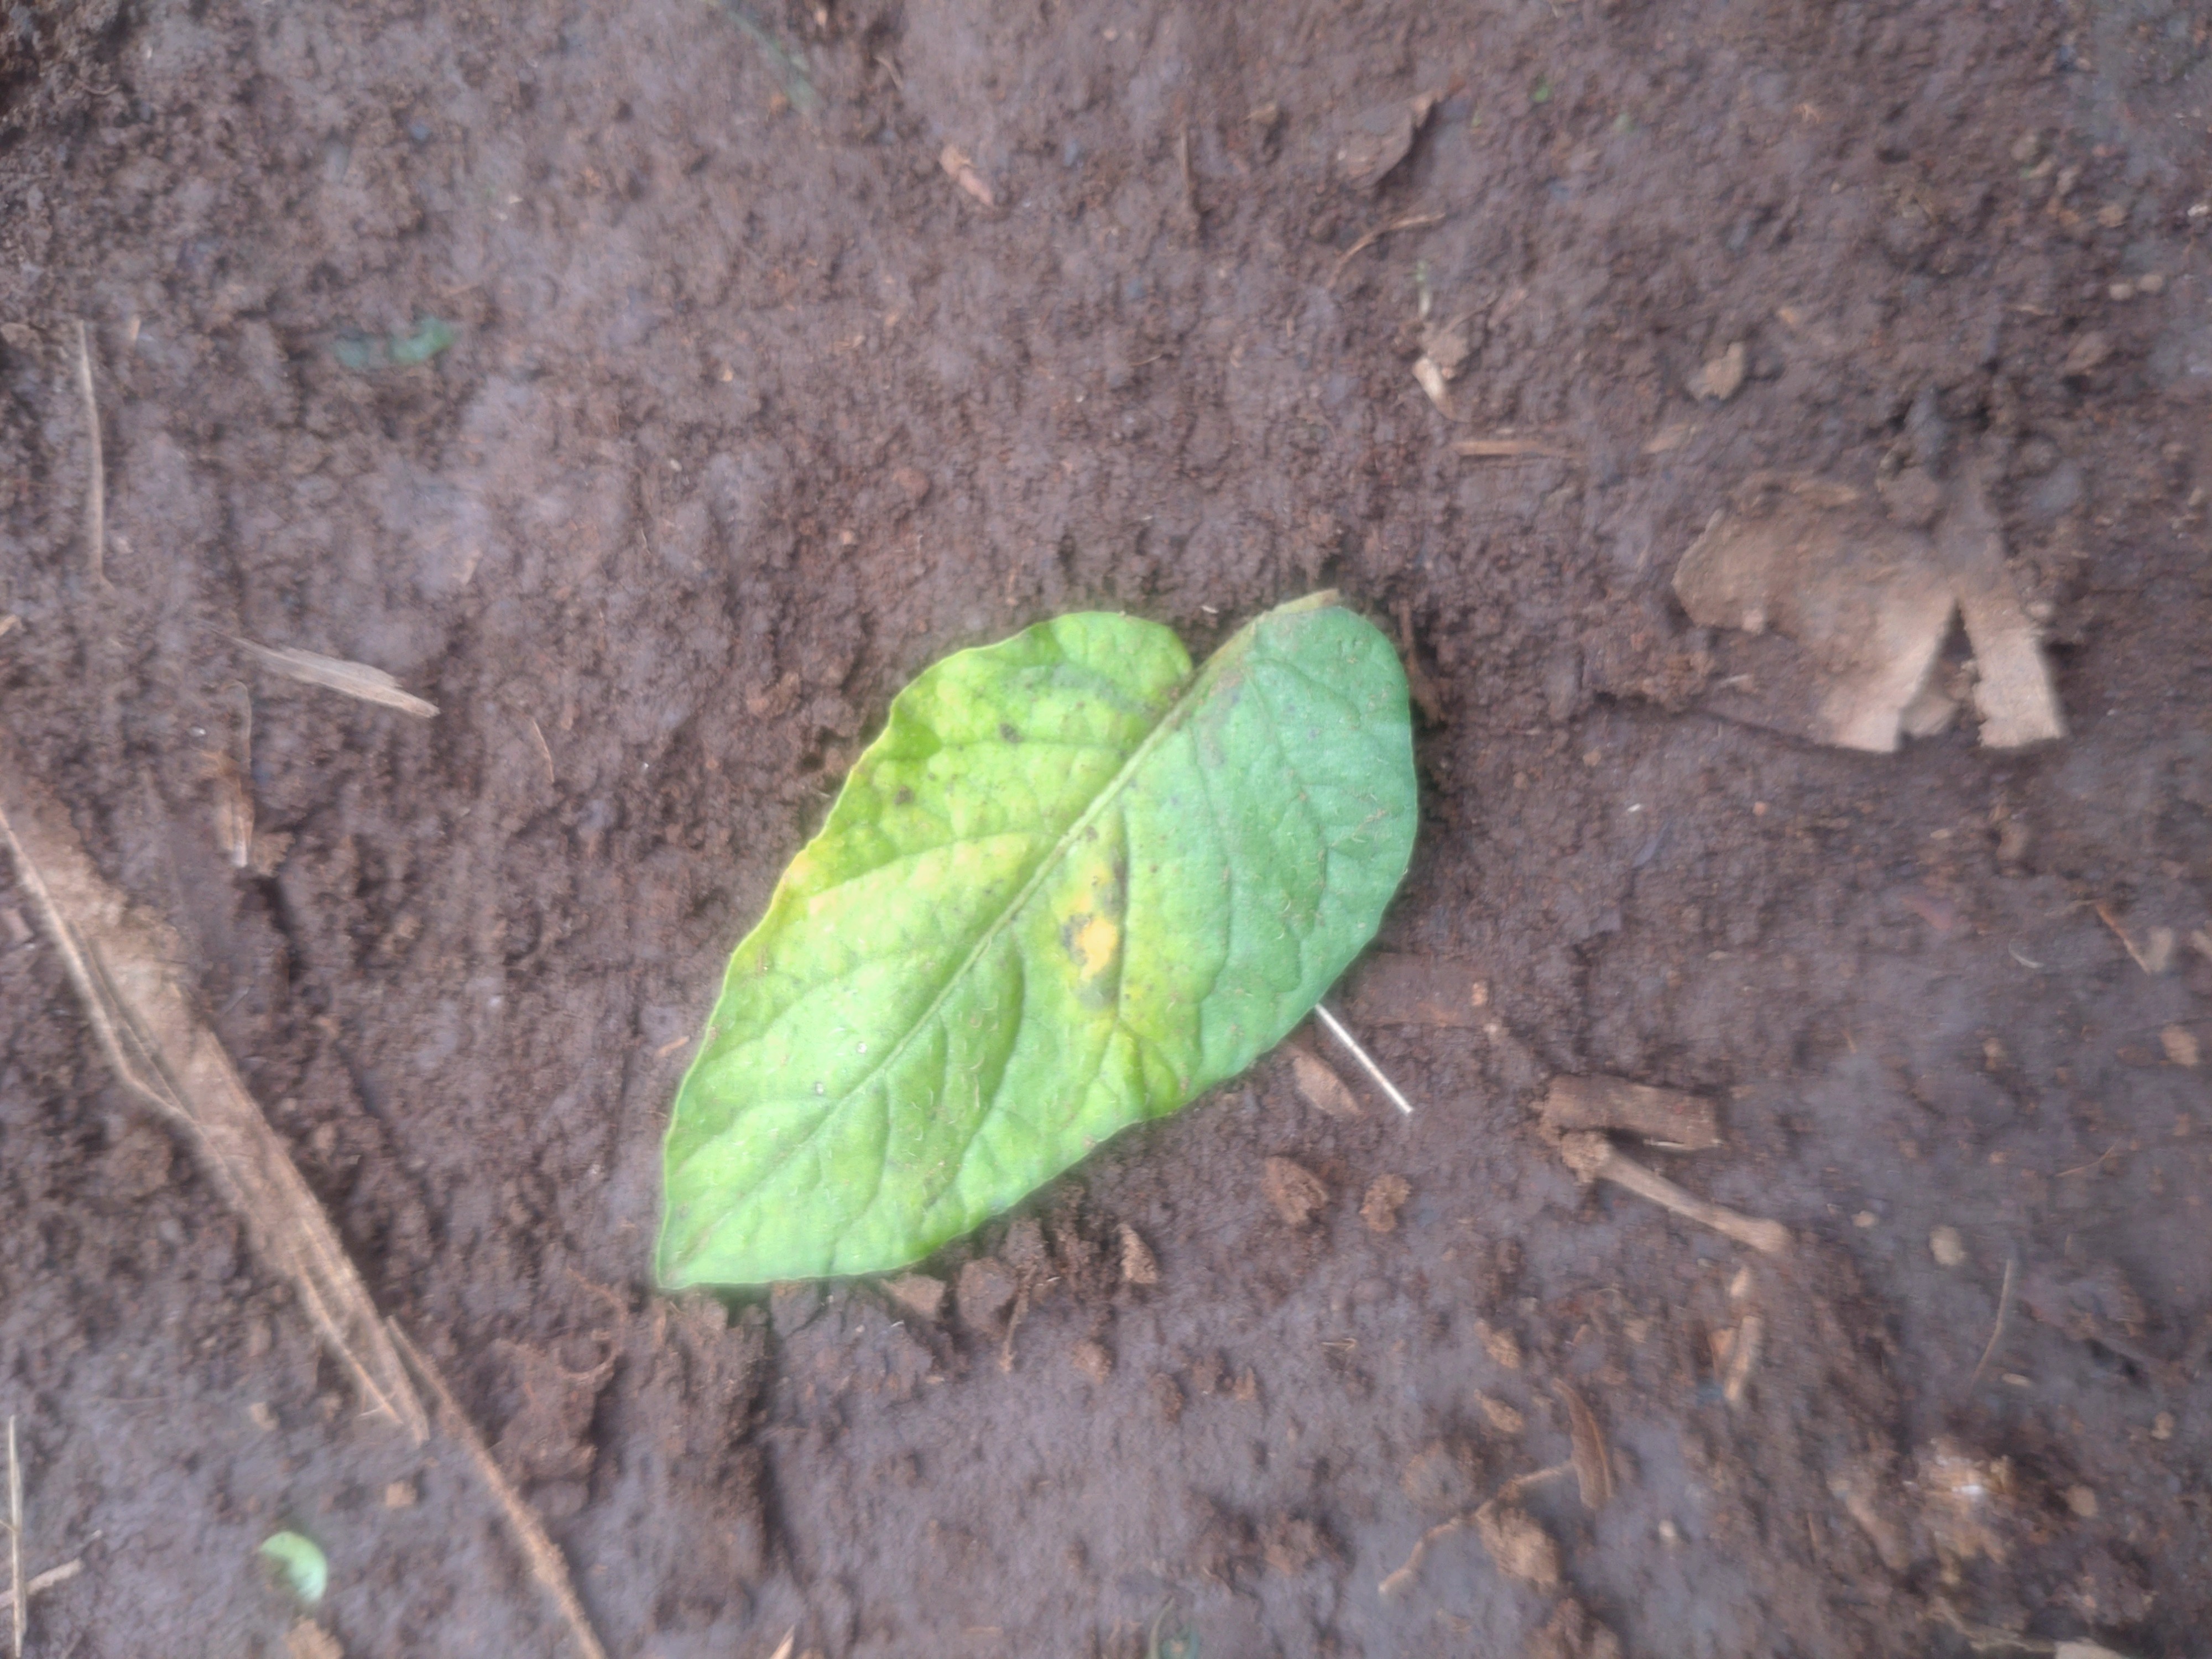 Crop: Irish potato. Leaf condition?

late blight
